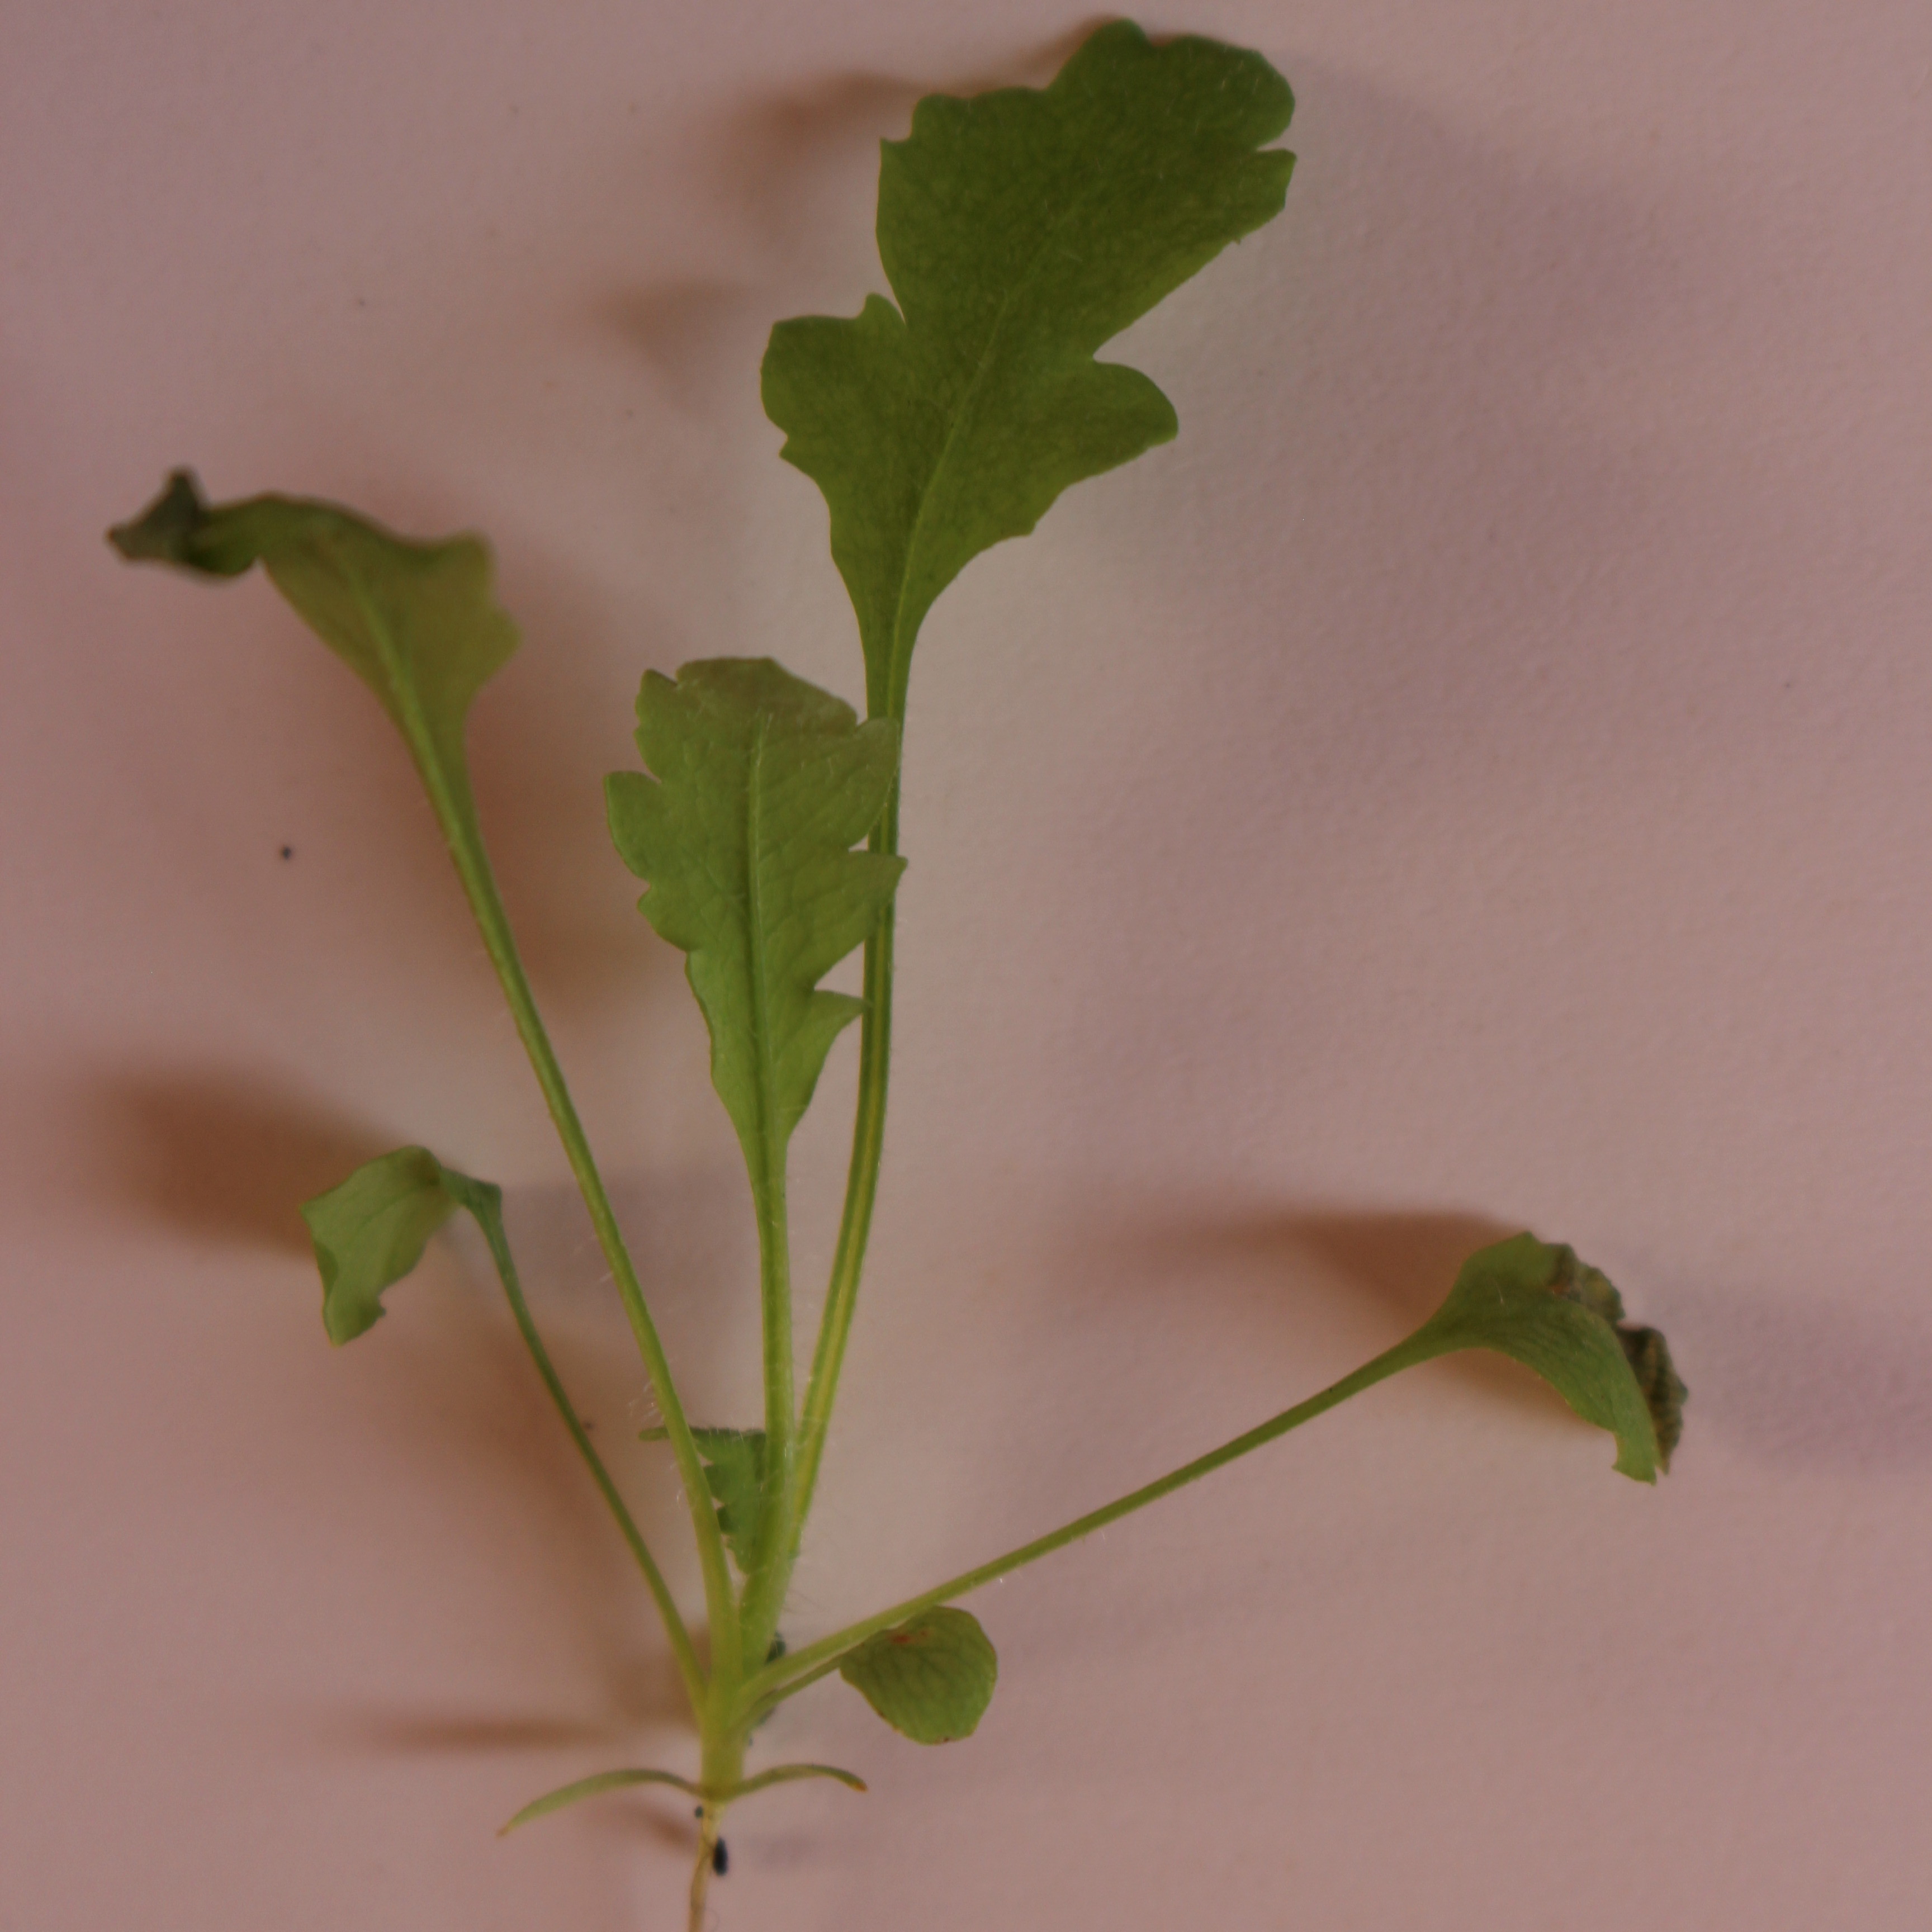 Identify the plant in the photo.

Papaver rhoeas
